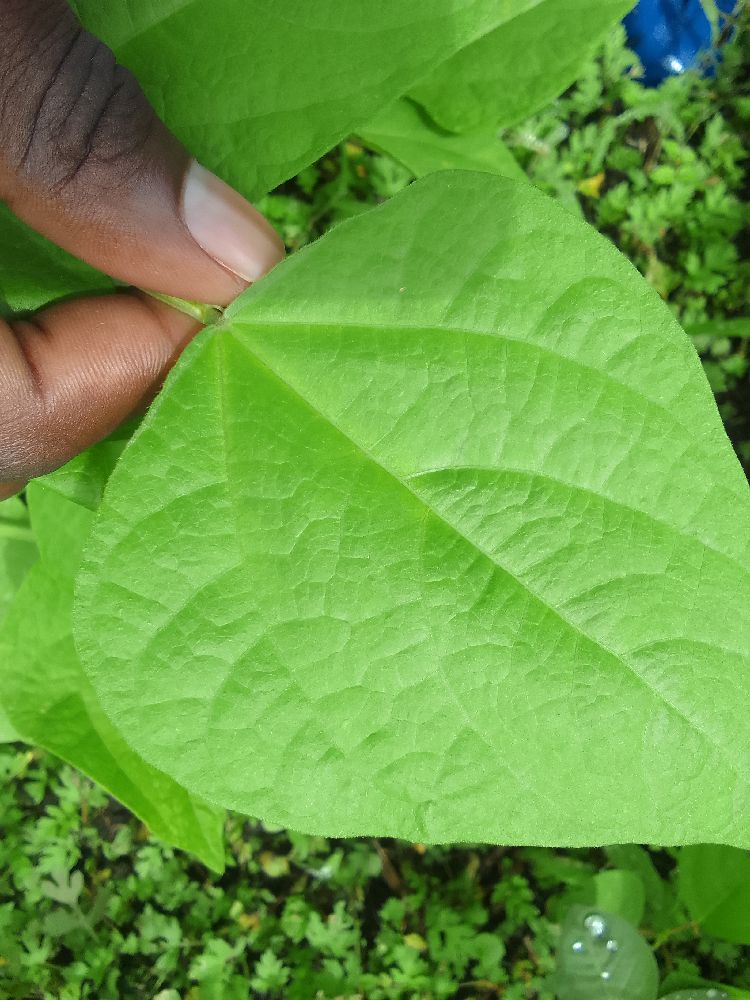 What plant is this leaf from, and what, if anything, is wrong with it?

common bean, healthy
